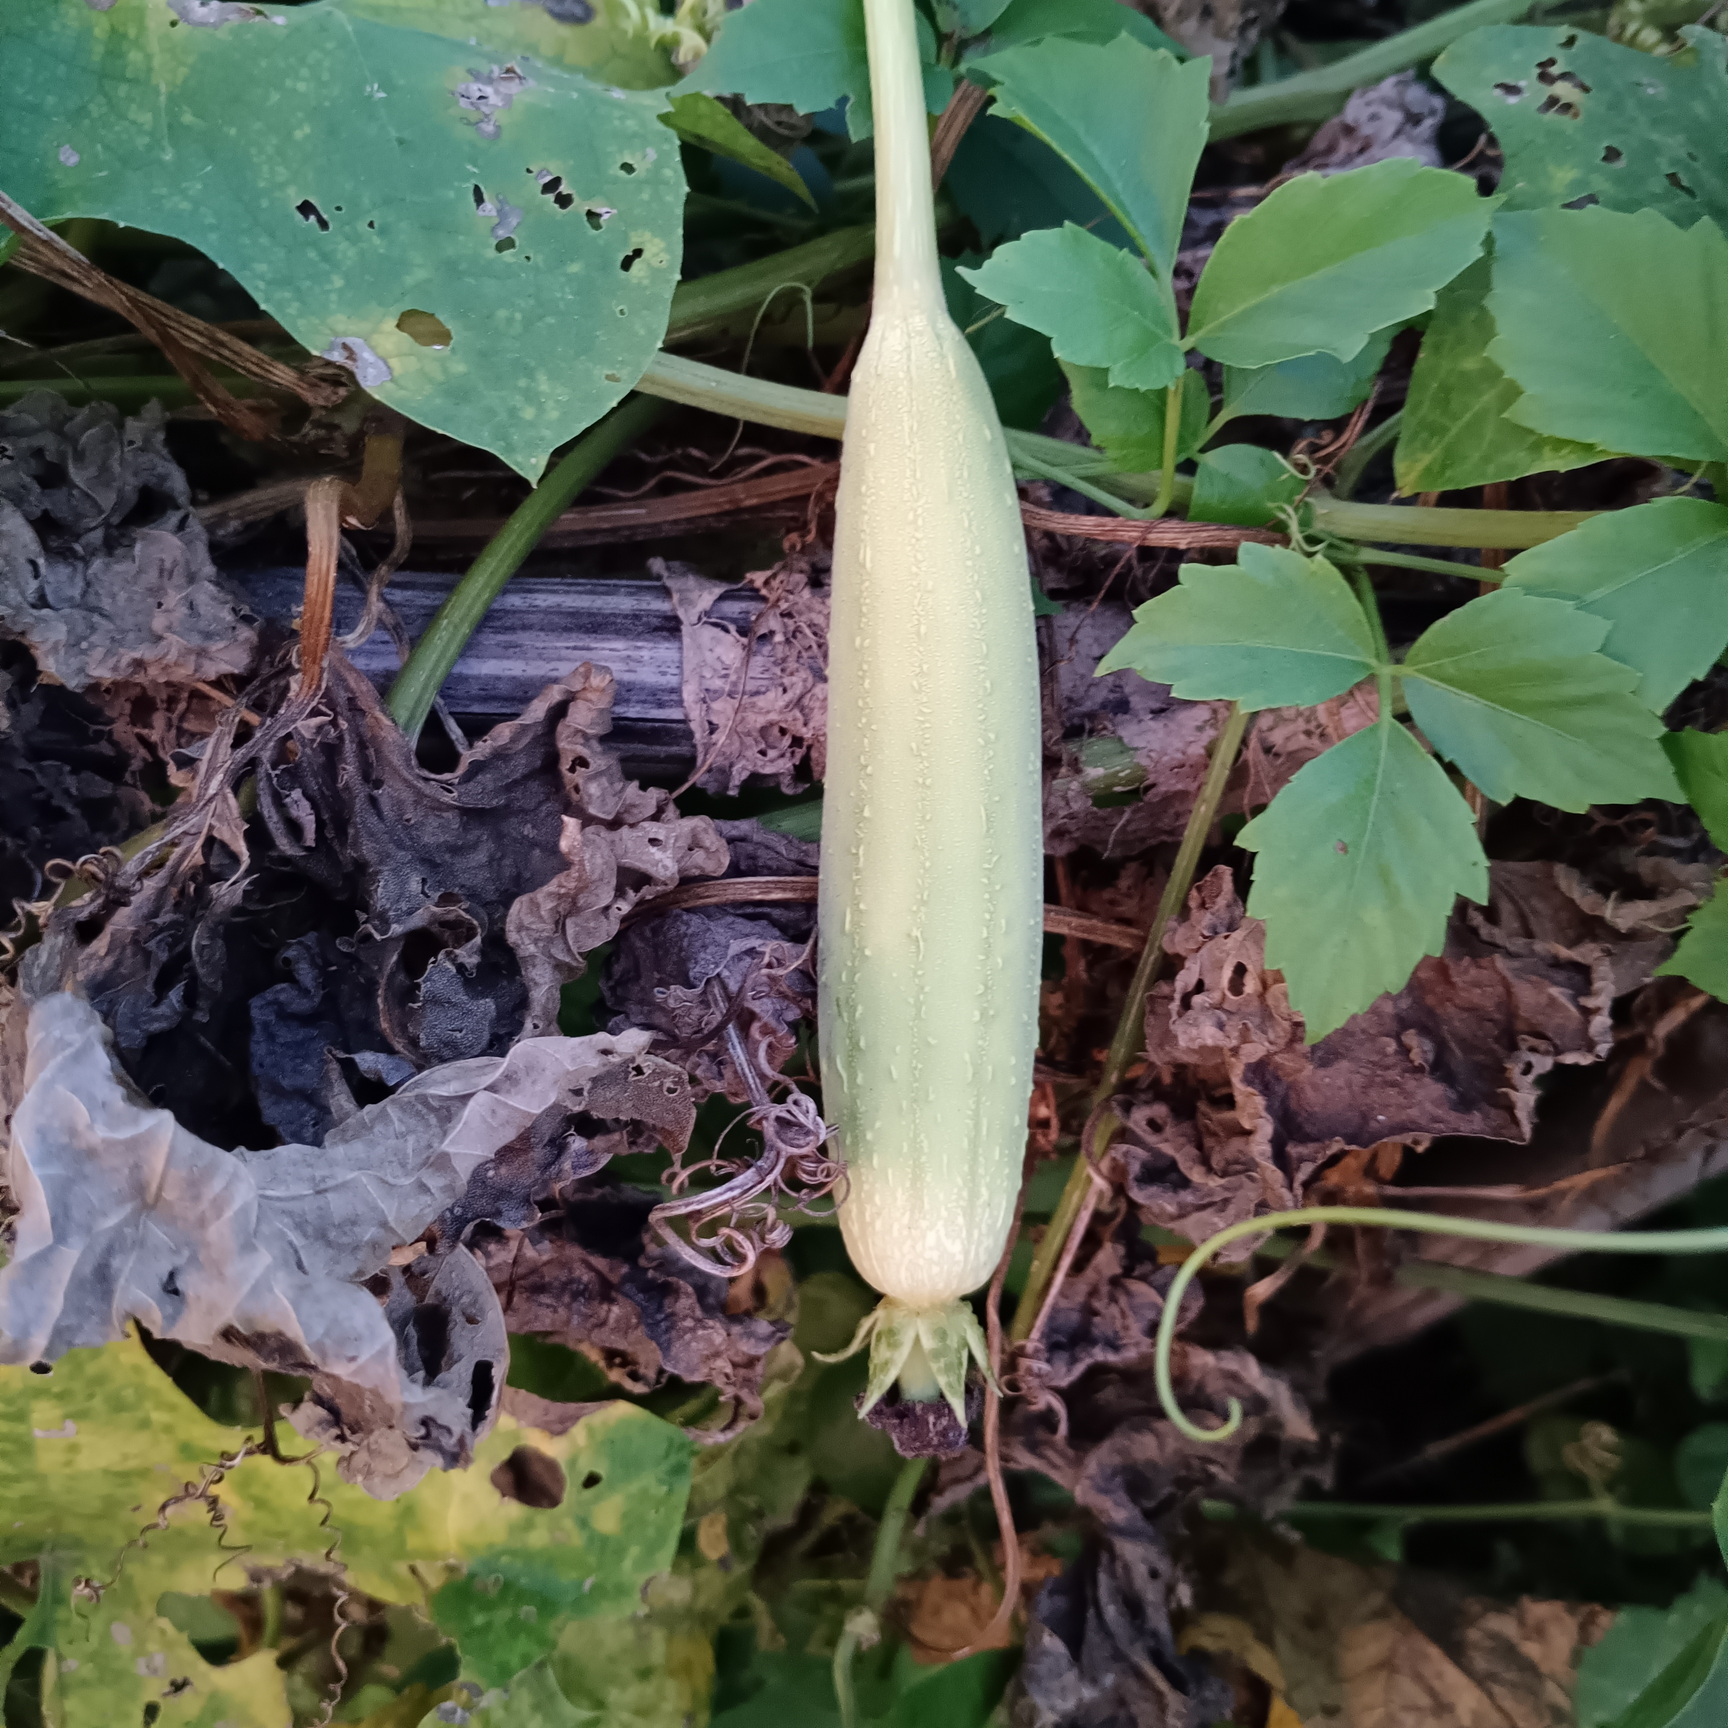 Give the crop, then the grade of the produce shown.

luffa, fresh
